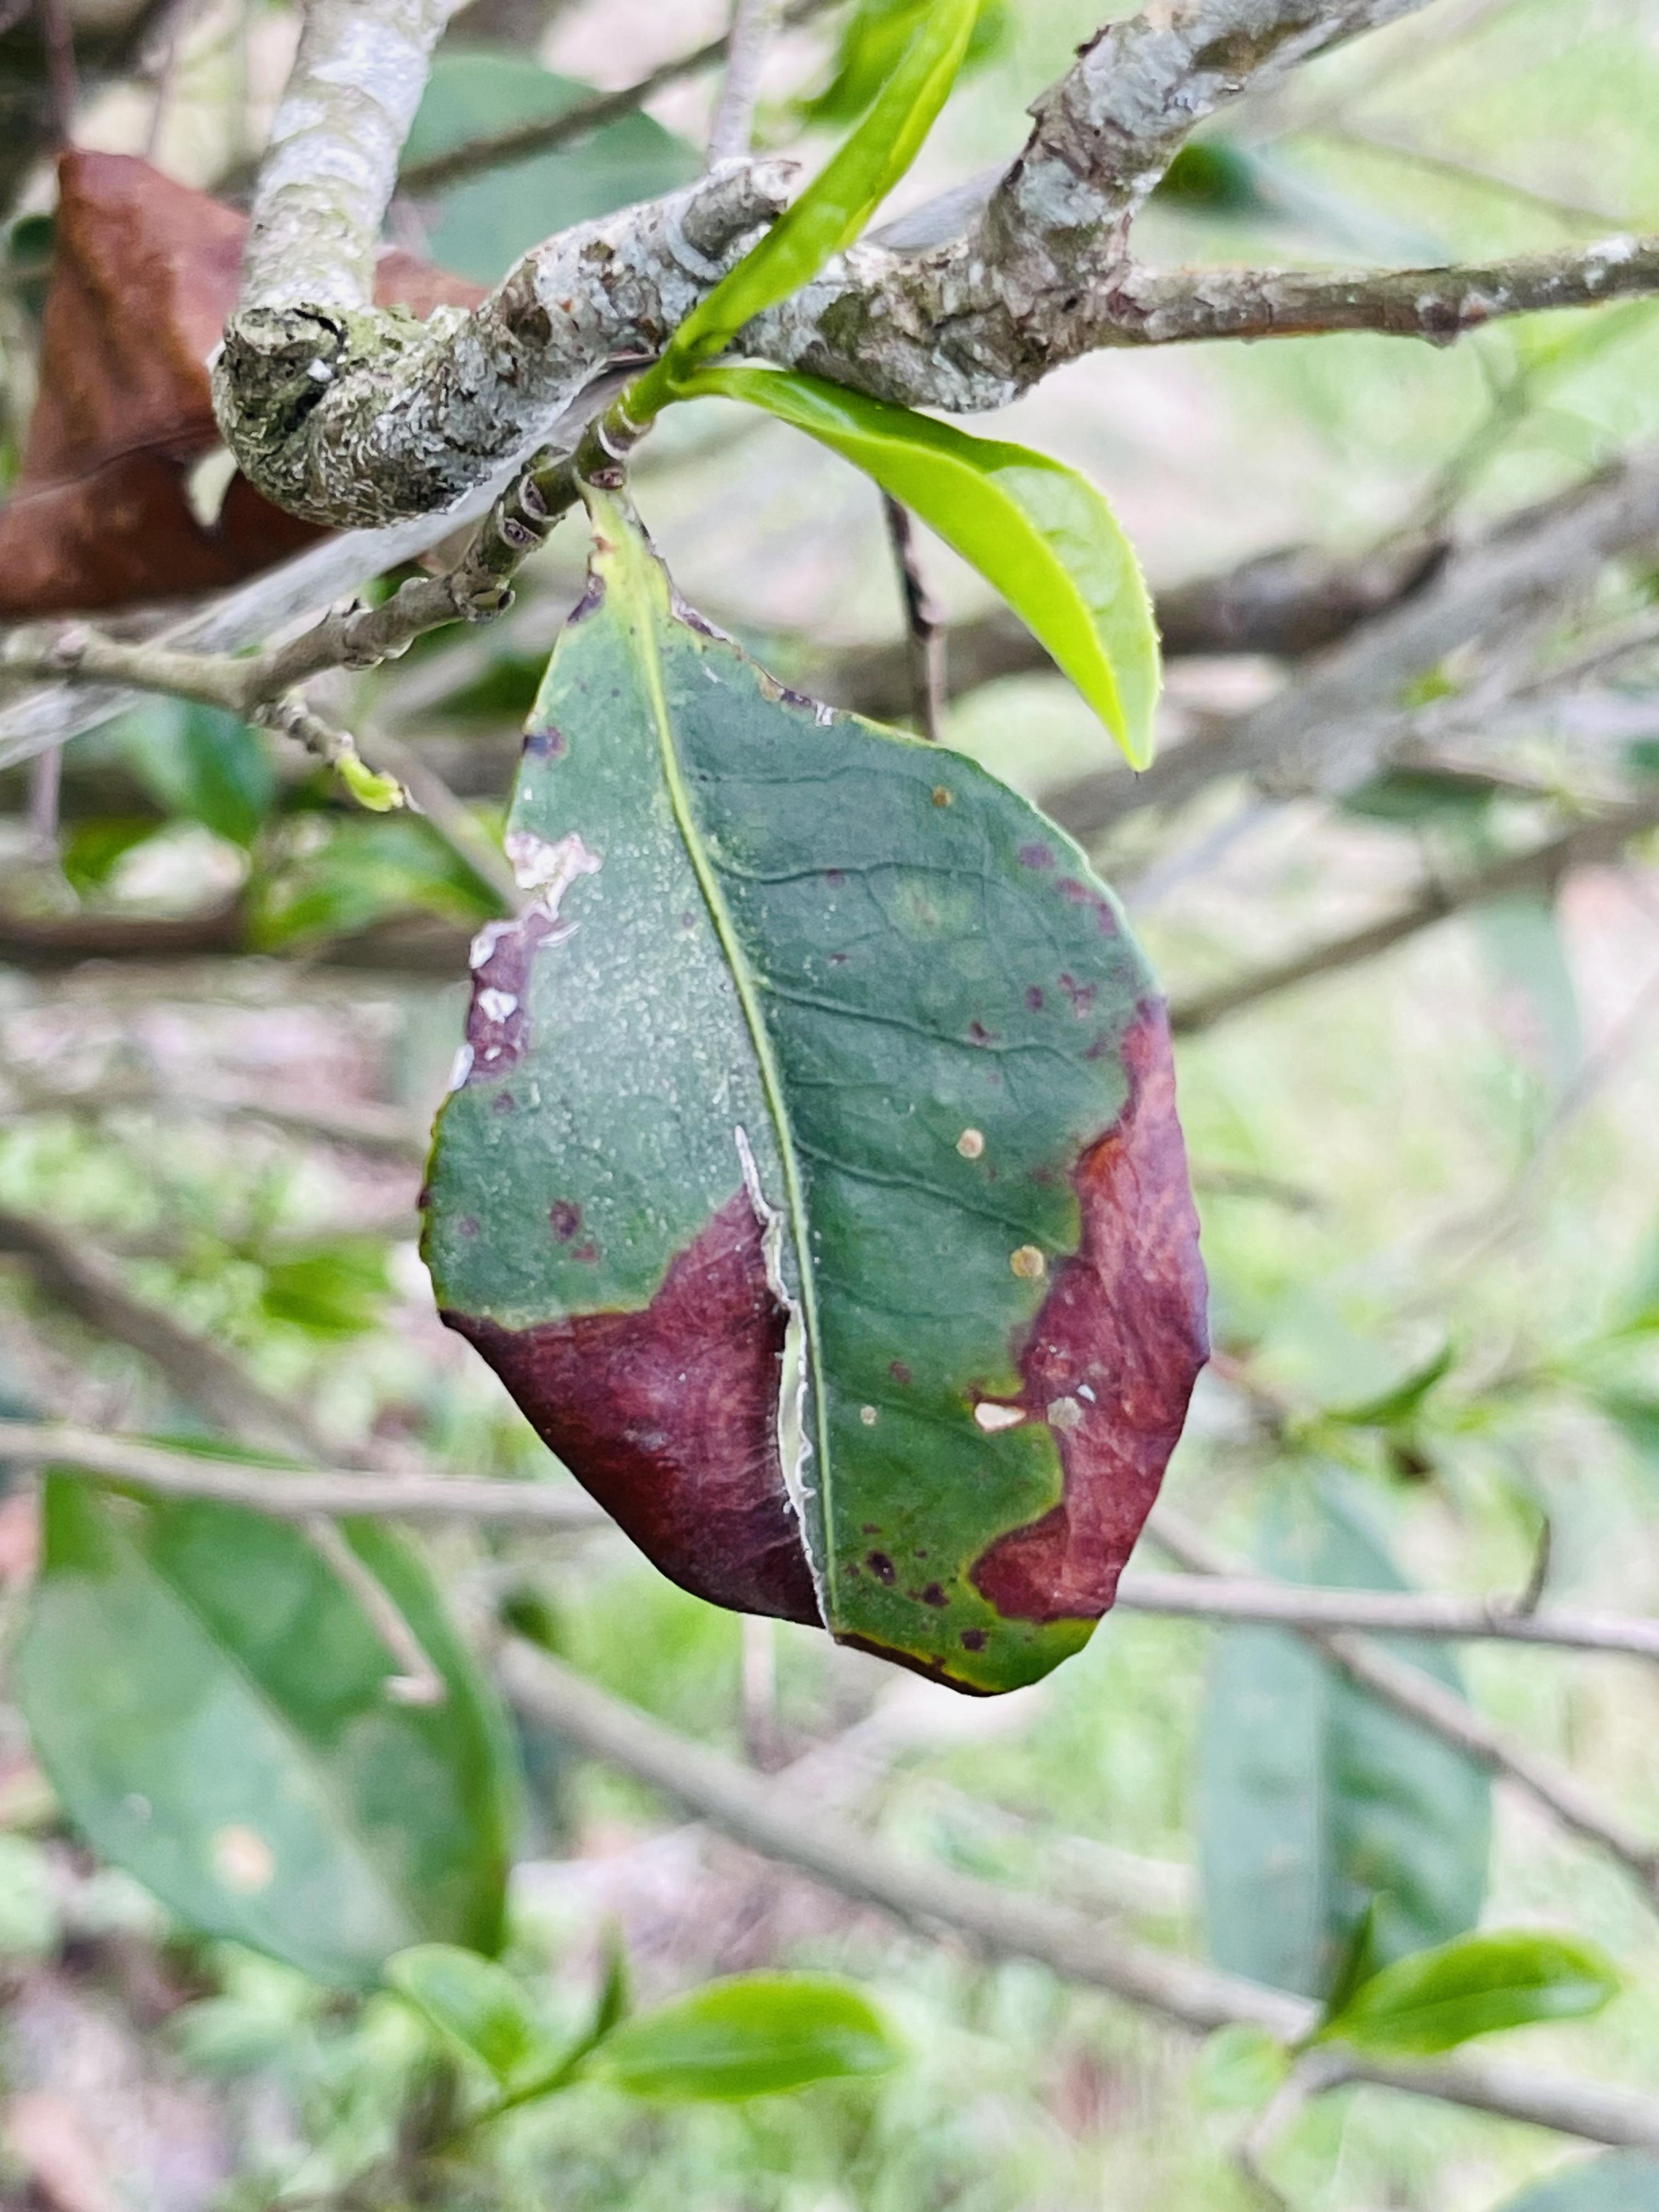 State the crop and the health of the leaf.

tea, blight
